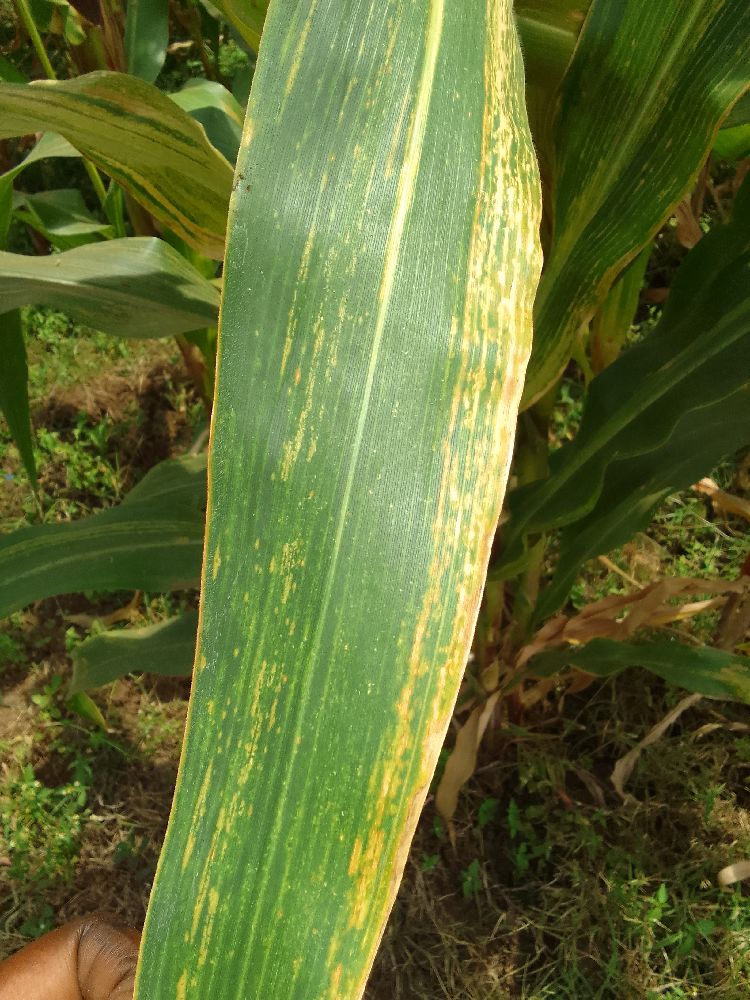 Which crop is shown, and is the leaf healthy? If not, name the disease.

maize, maize lethal necrosis
